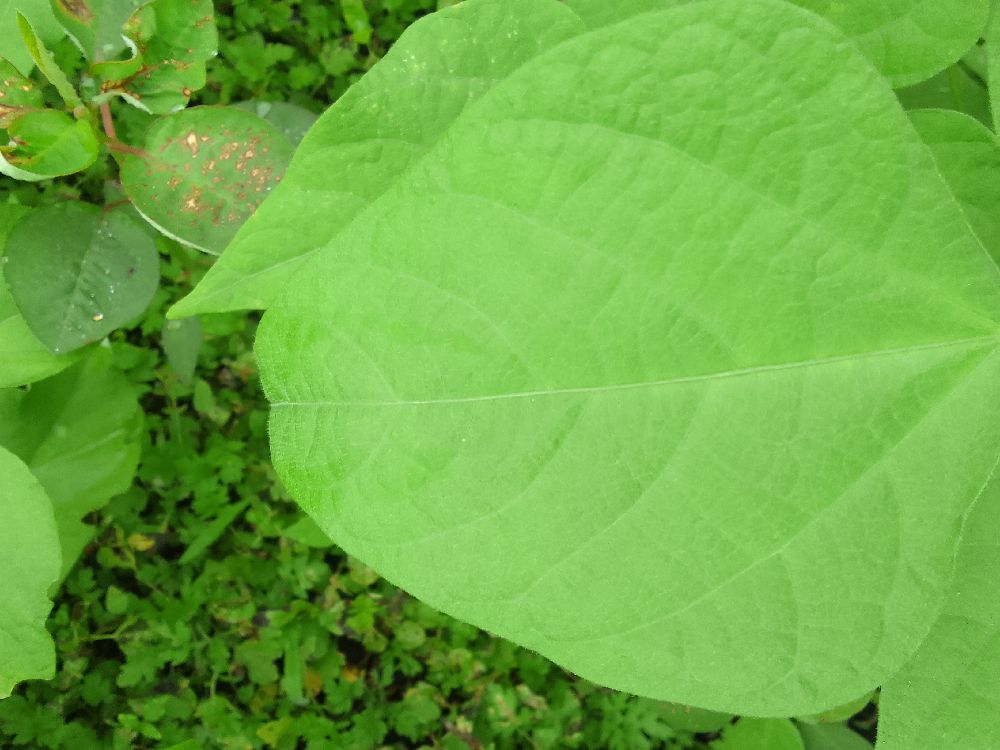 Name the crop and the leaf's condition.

common bean, healthy
